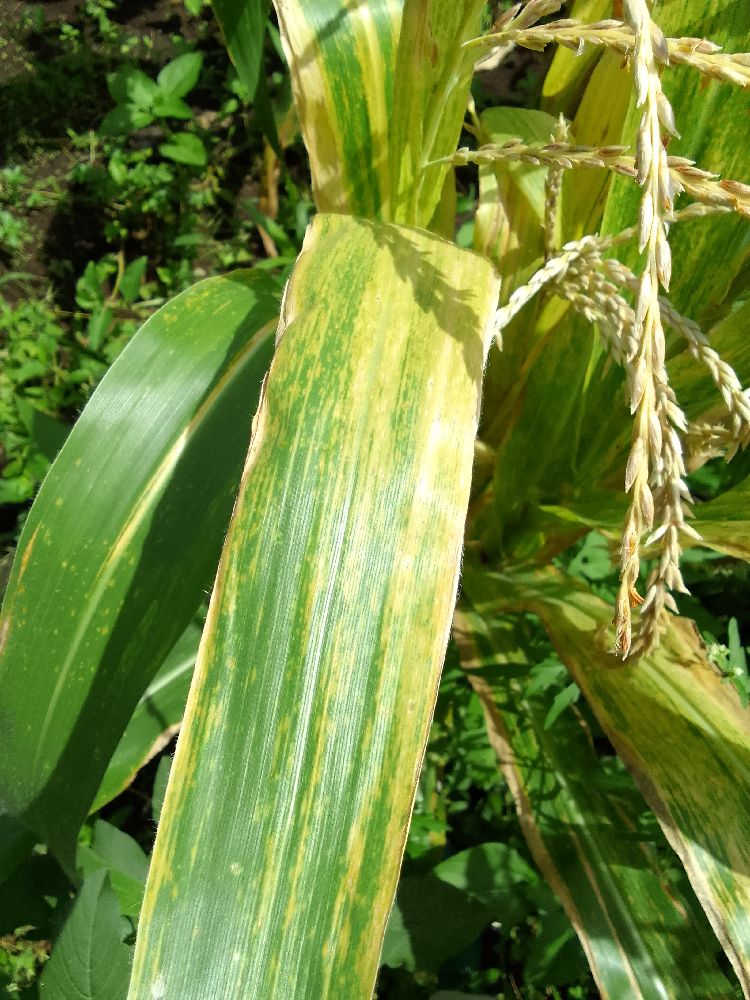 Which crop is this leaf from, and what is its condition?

maize, maize lethal necrosis
